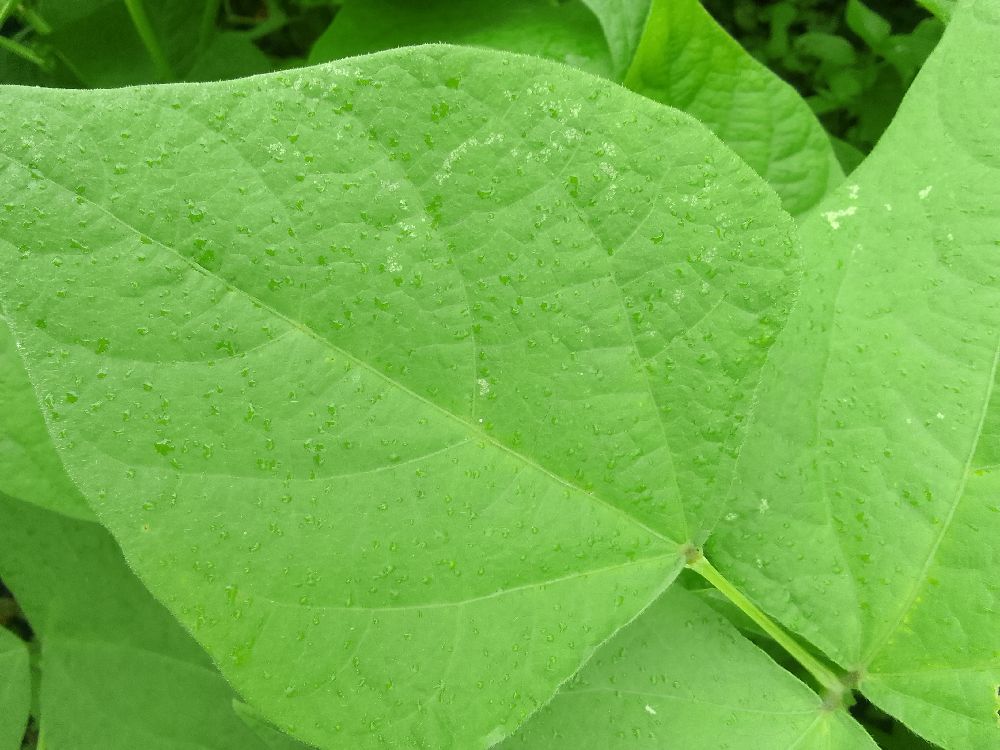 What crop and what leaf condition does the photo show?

common bean, healthy
